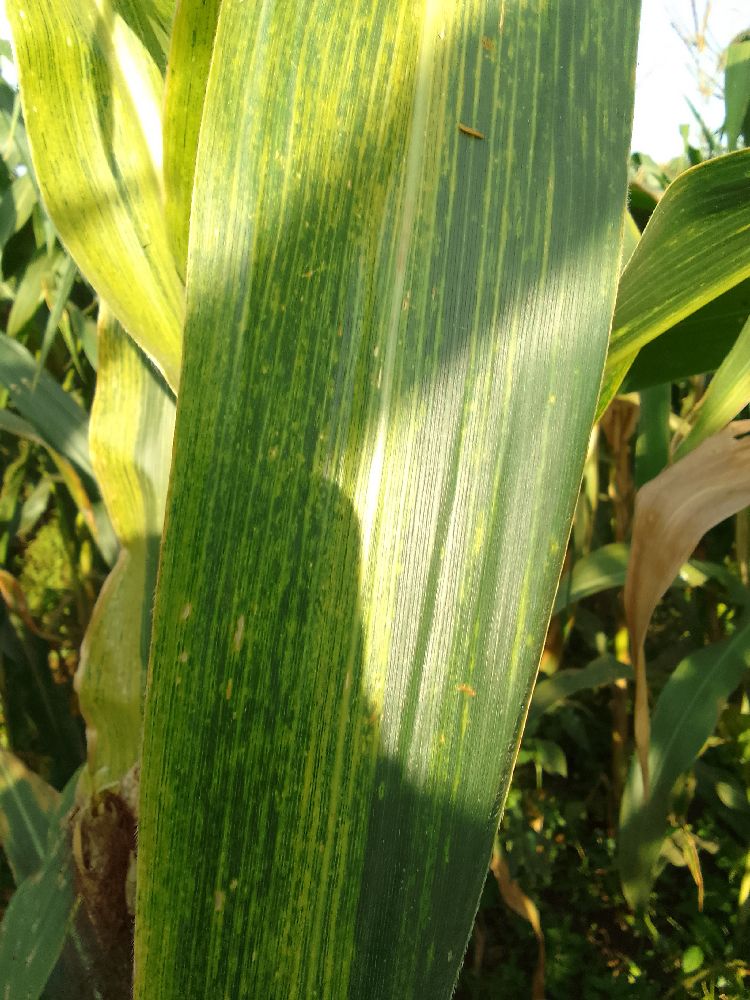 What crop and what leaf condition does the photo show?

maize, maize lethal necrosis
